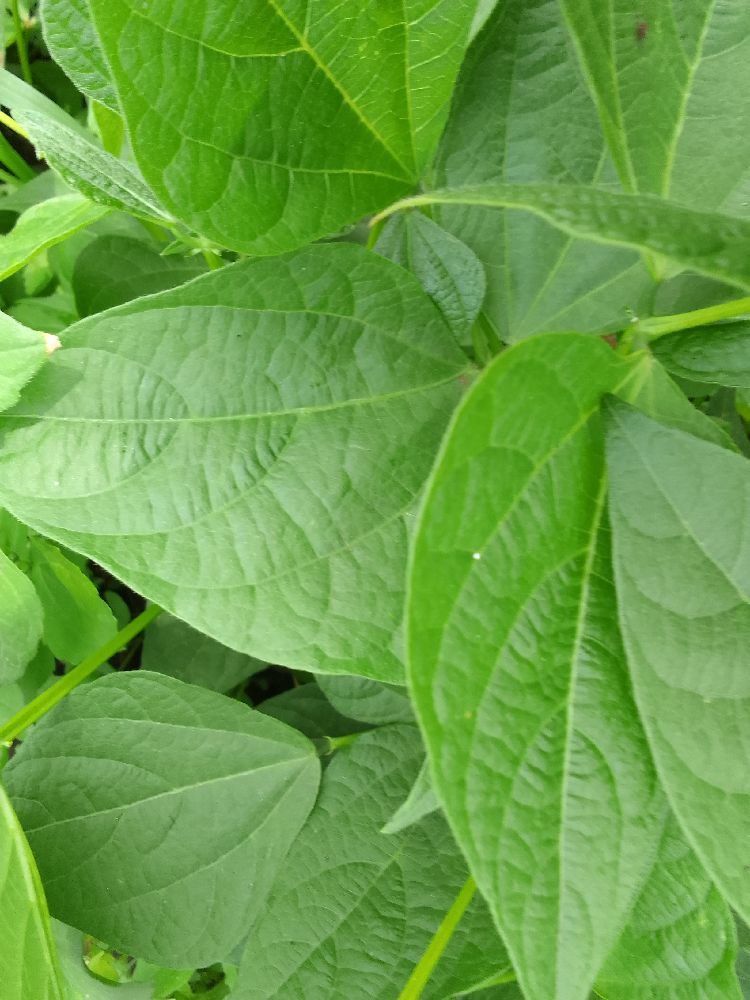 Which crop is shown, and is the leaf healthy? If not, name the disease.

common bean, healthy
